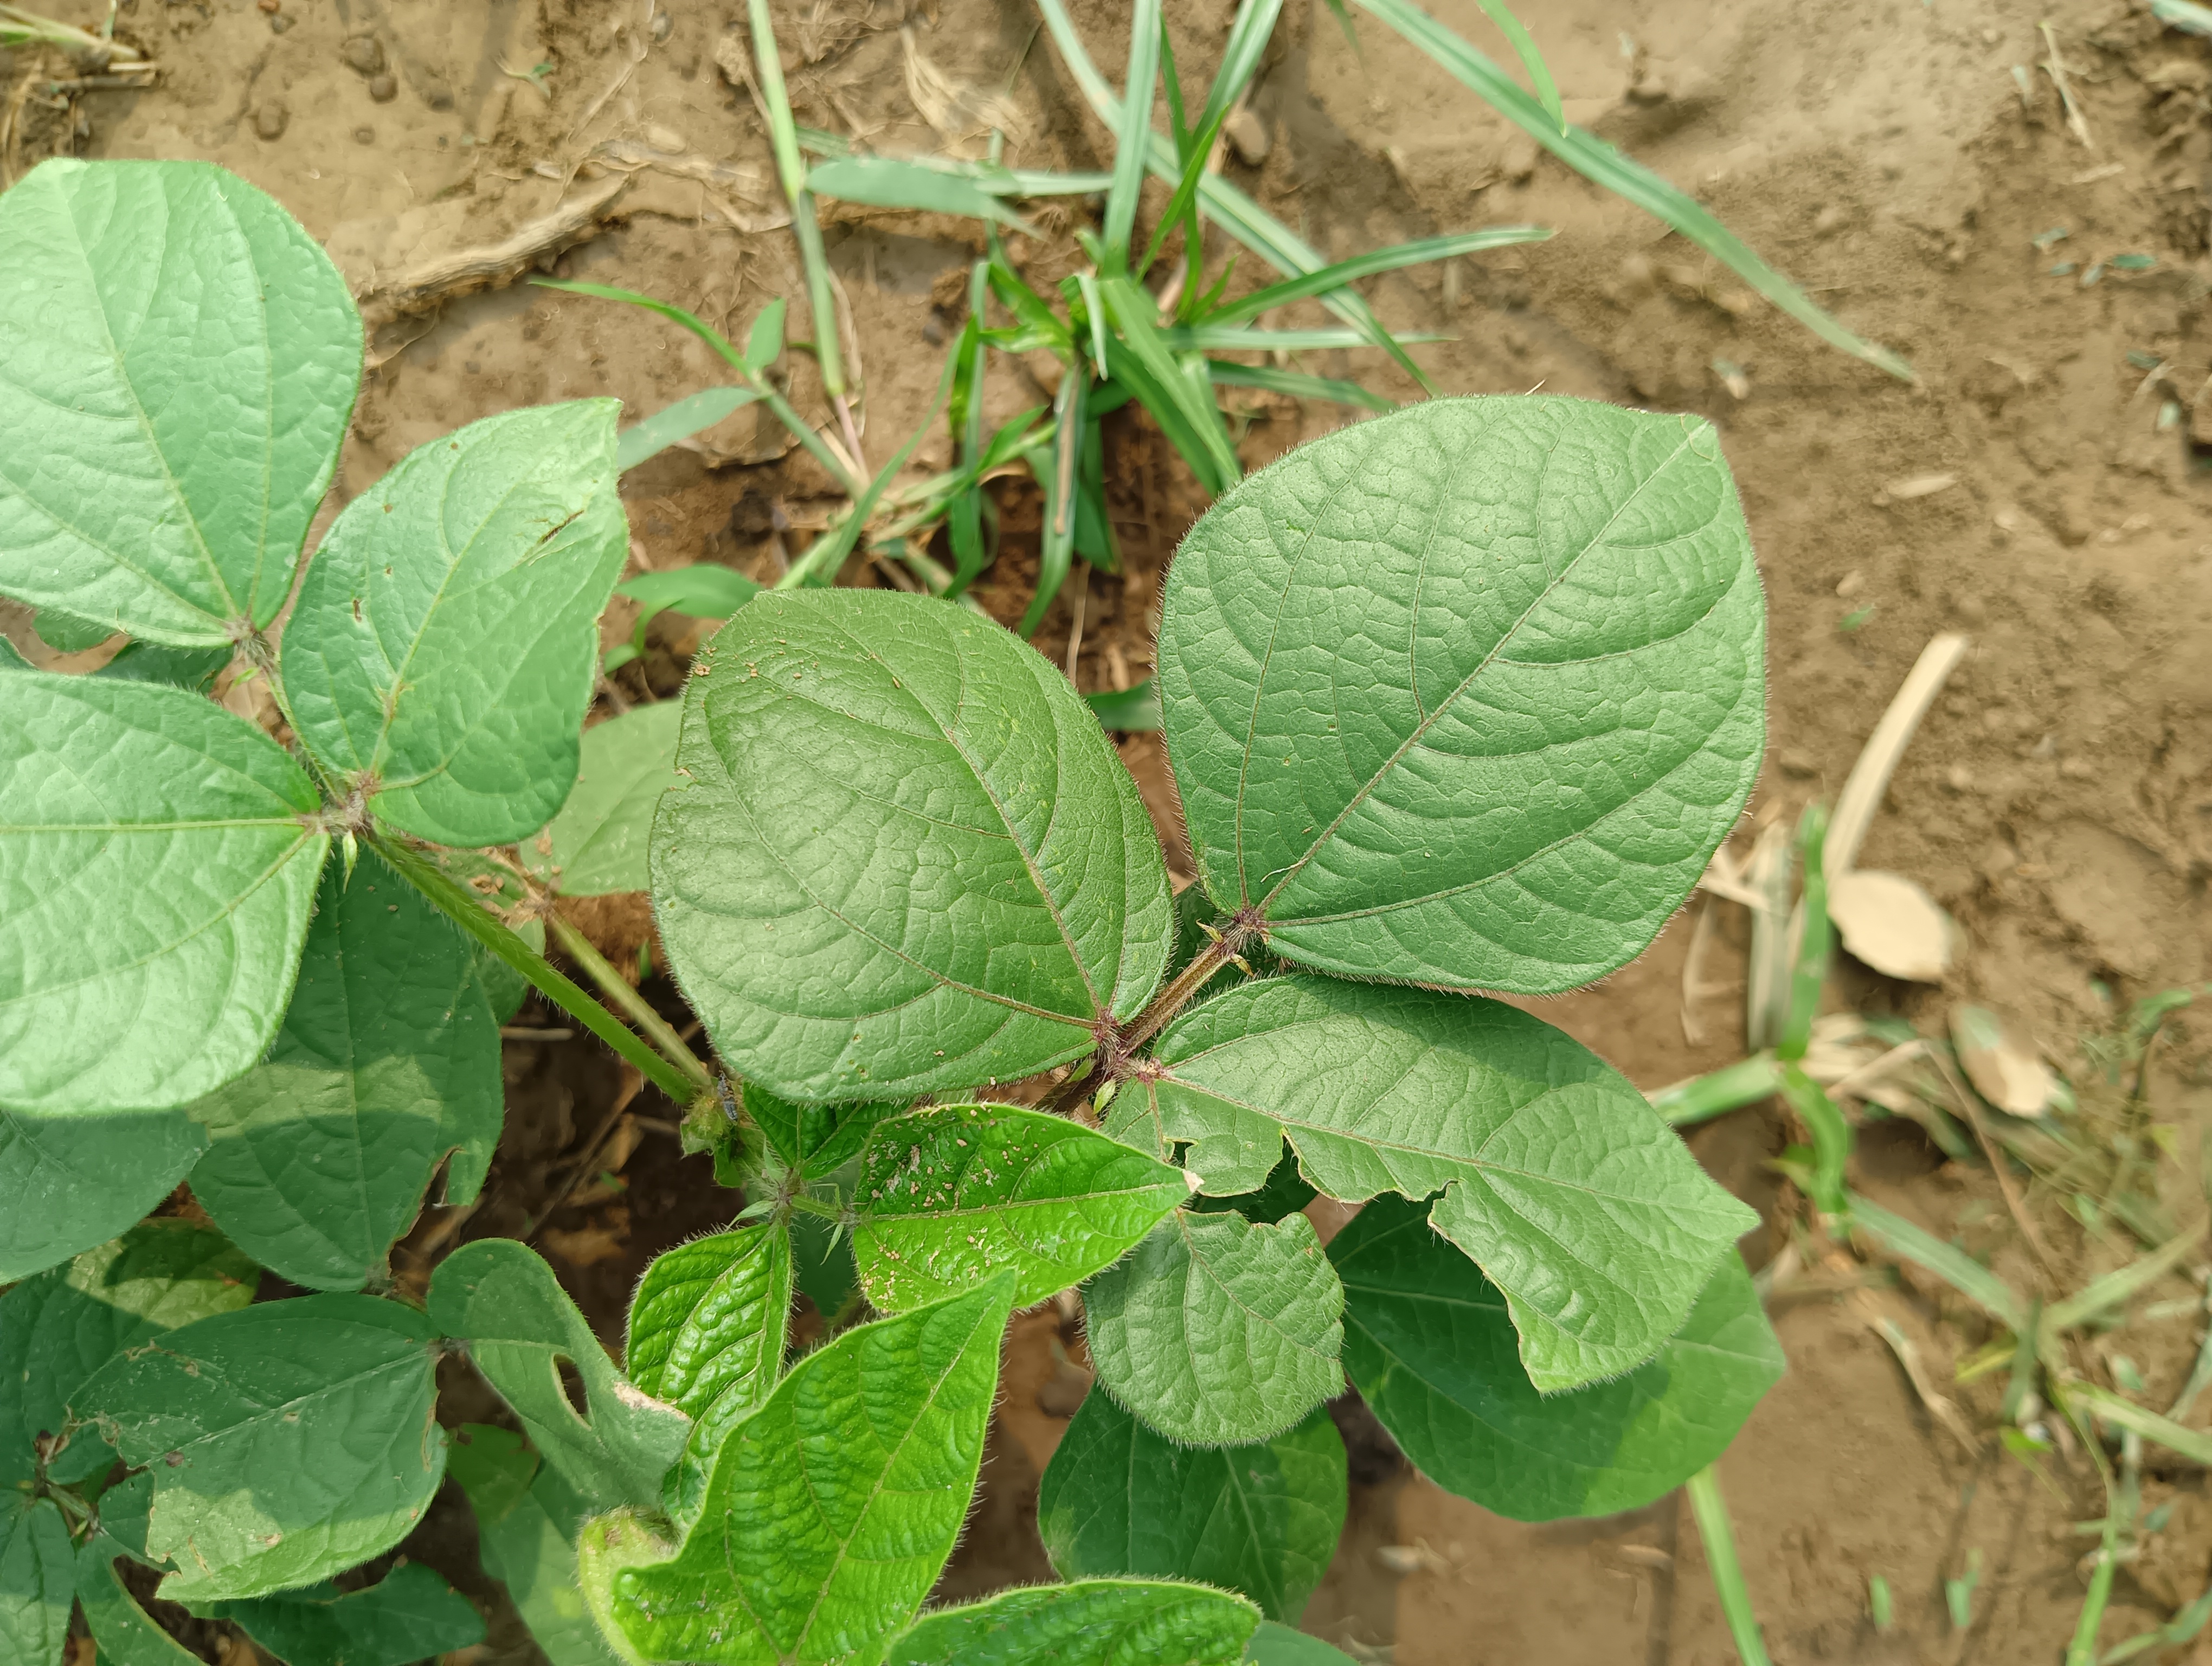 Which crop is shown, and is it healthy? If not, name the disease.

mungbean, healthy
